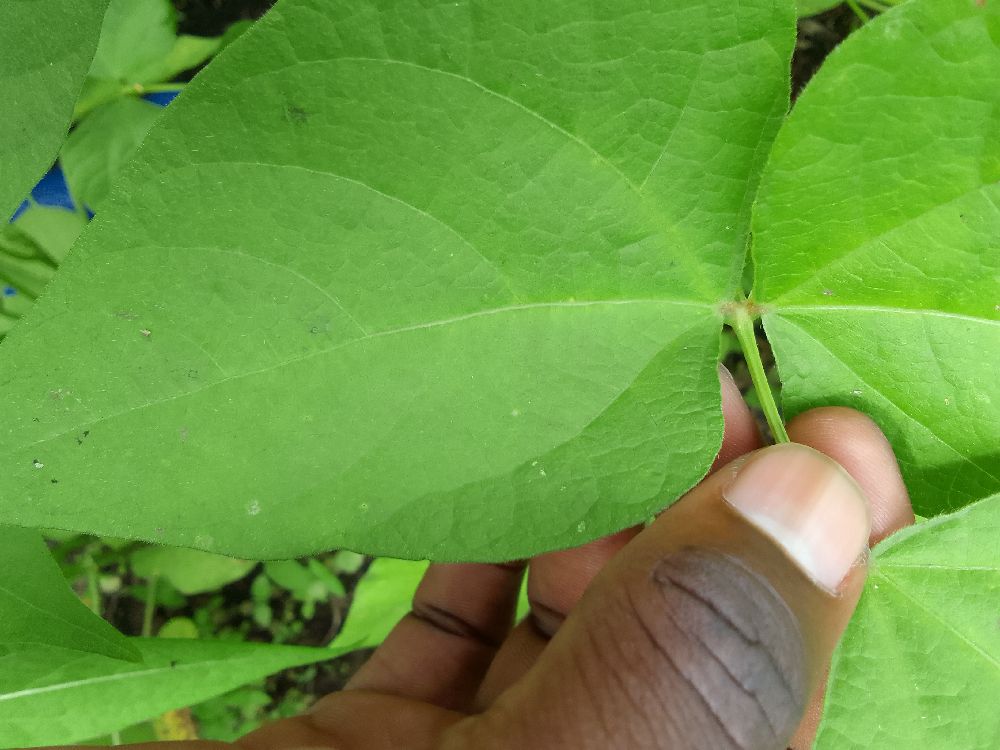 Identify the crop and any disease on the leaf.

common bean, healthy
